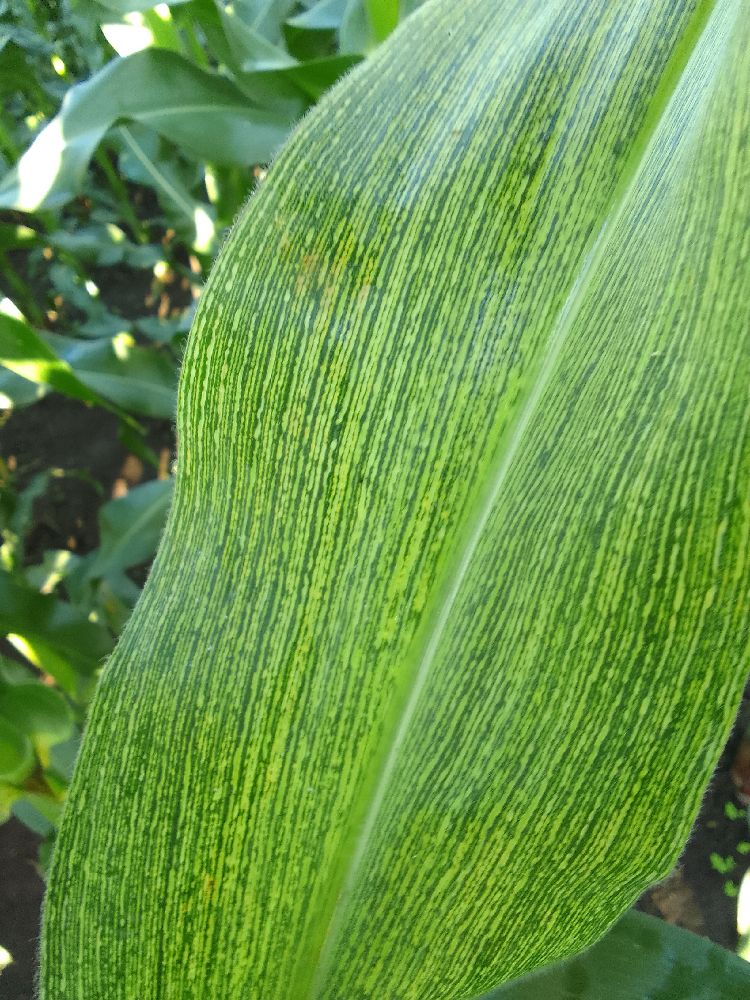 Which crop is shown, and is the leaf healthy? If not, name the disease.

maize, maize streak virus
